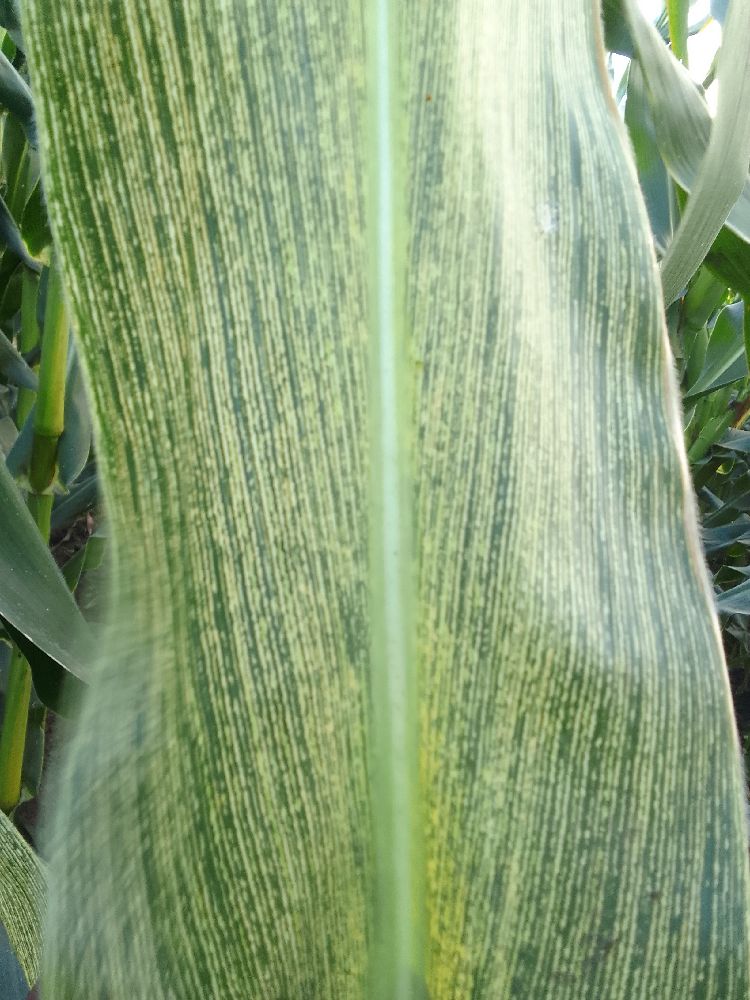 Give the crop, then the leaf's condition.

maize, maize streak virus
